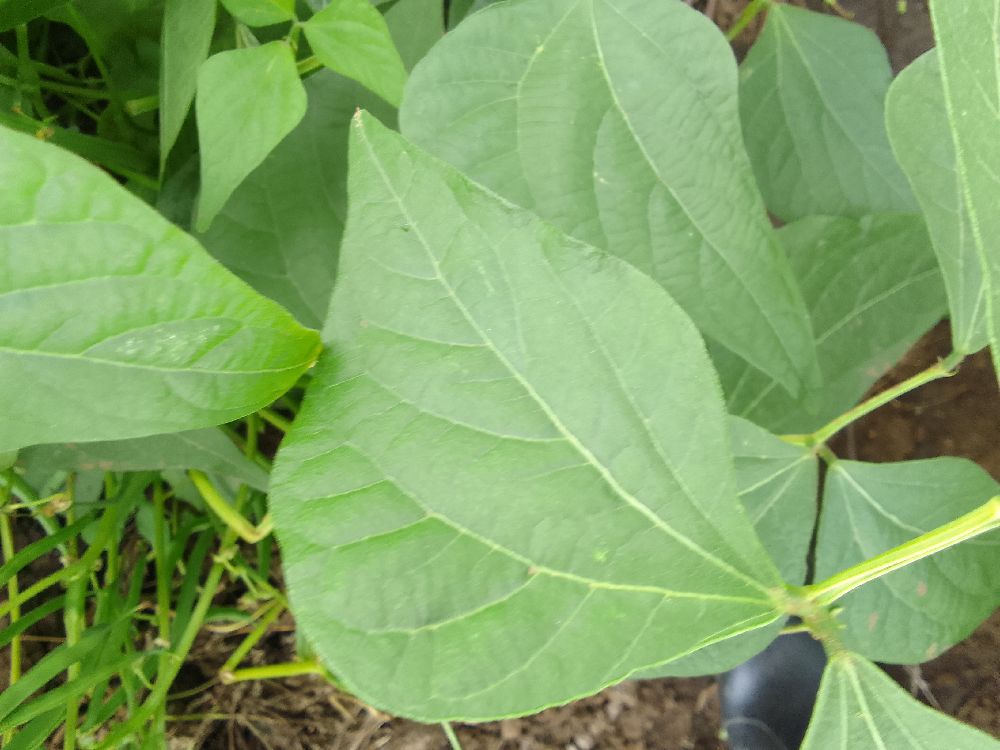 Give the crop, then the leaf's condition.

common bean, healthy
